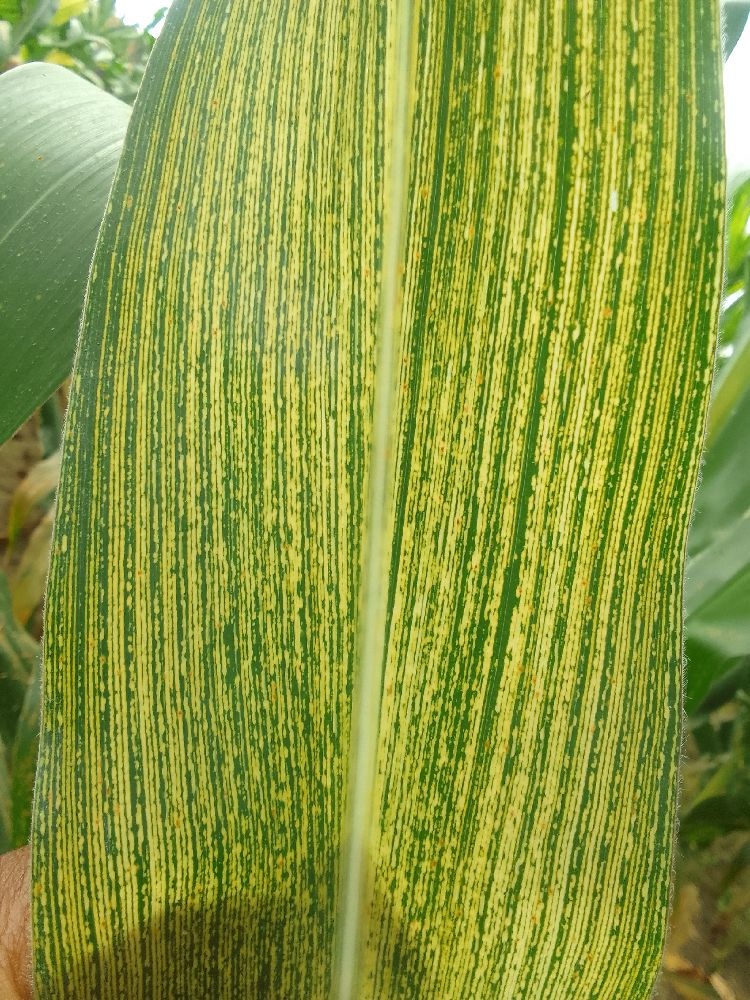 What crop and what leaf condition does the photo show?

maize, maize streak virus
